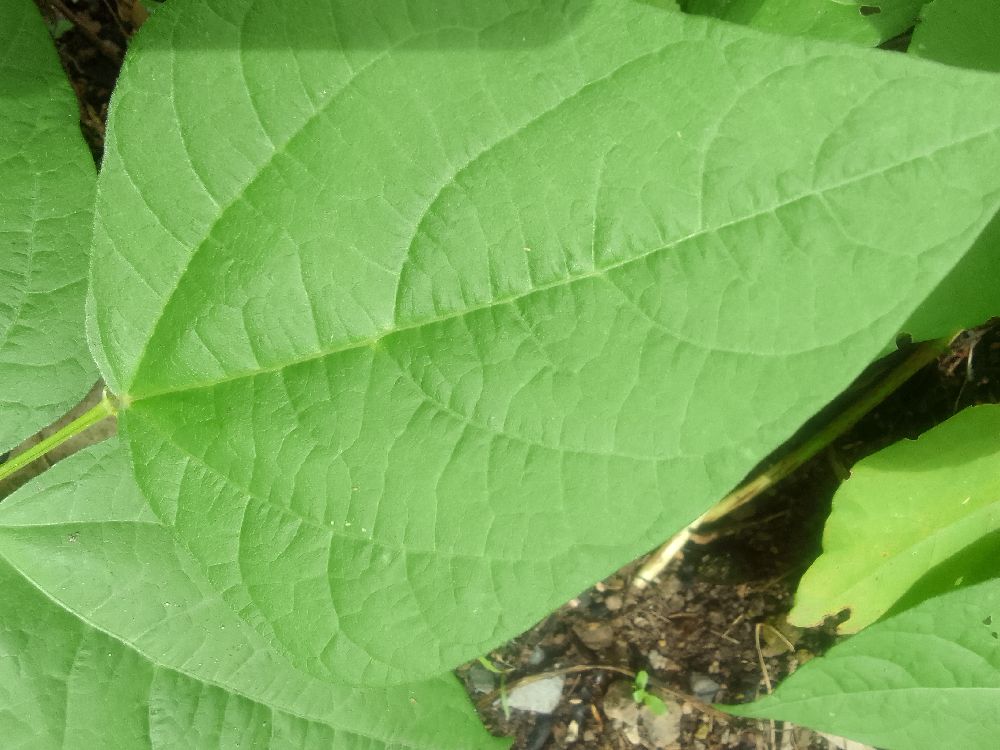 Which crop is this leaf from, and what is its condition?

common bean, healthy
